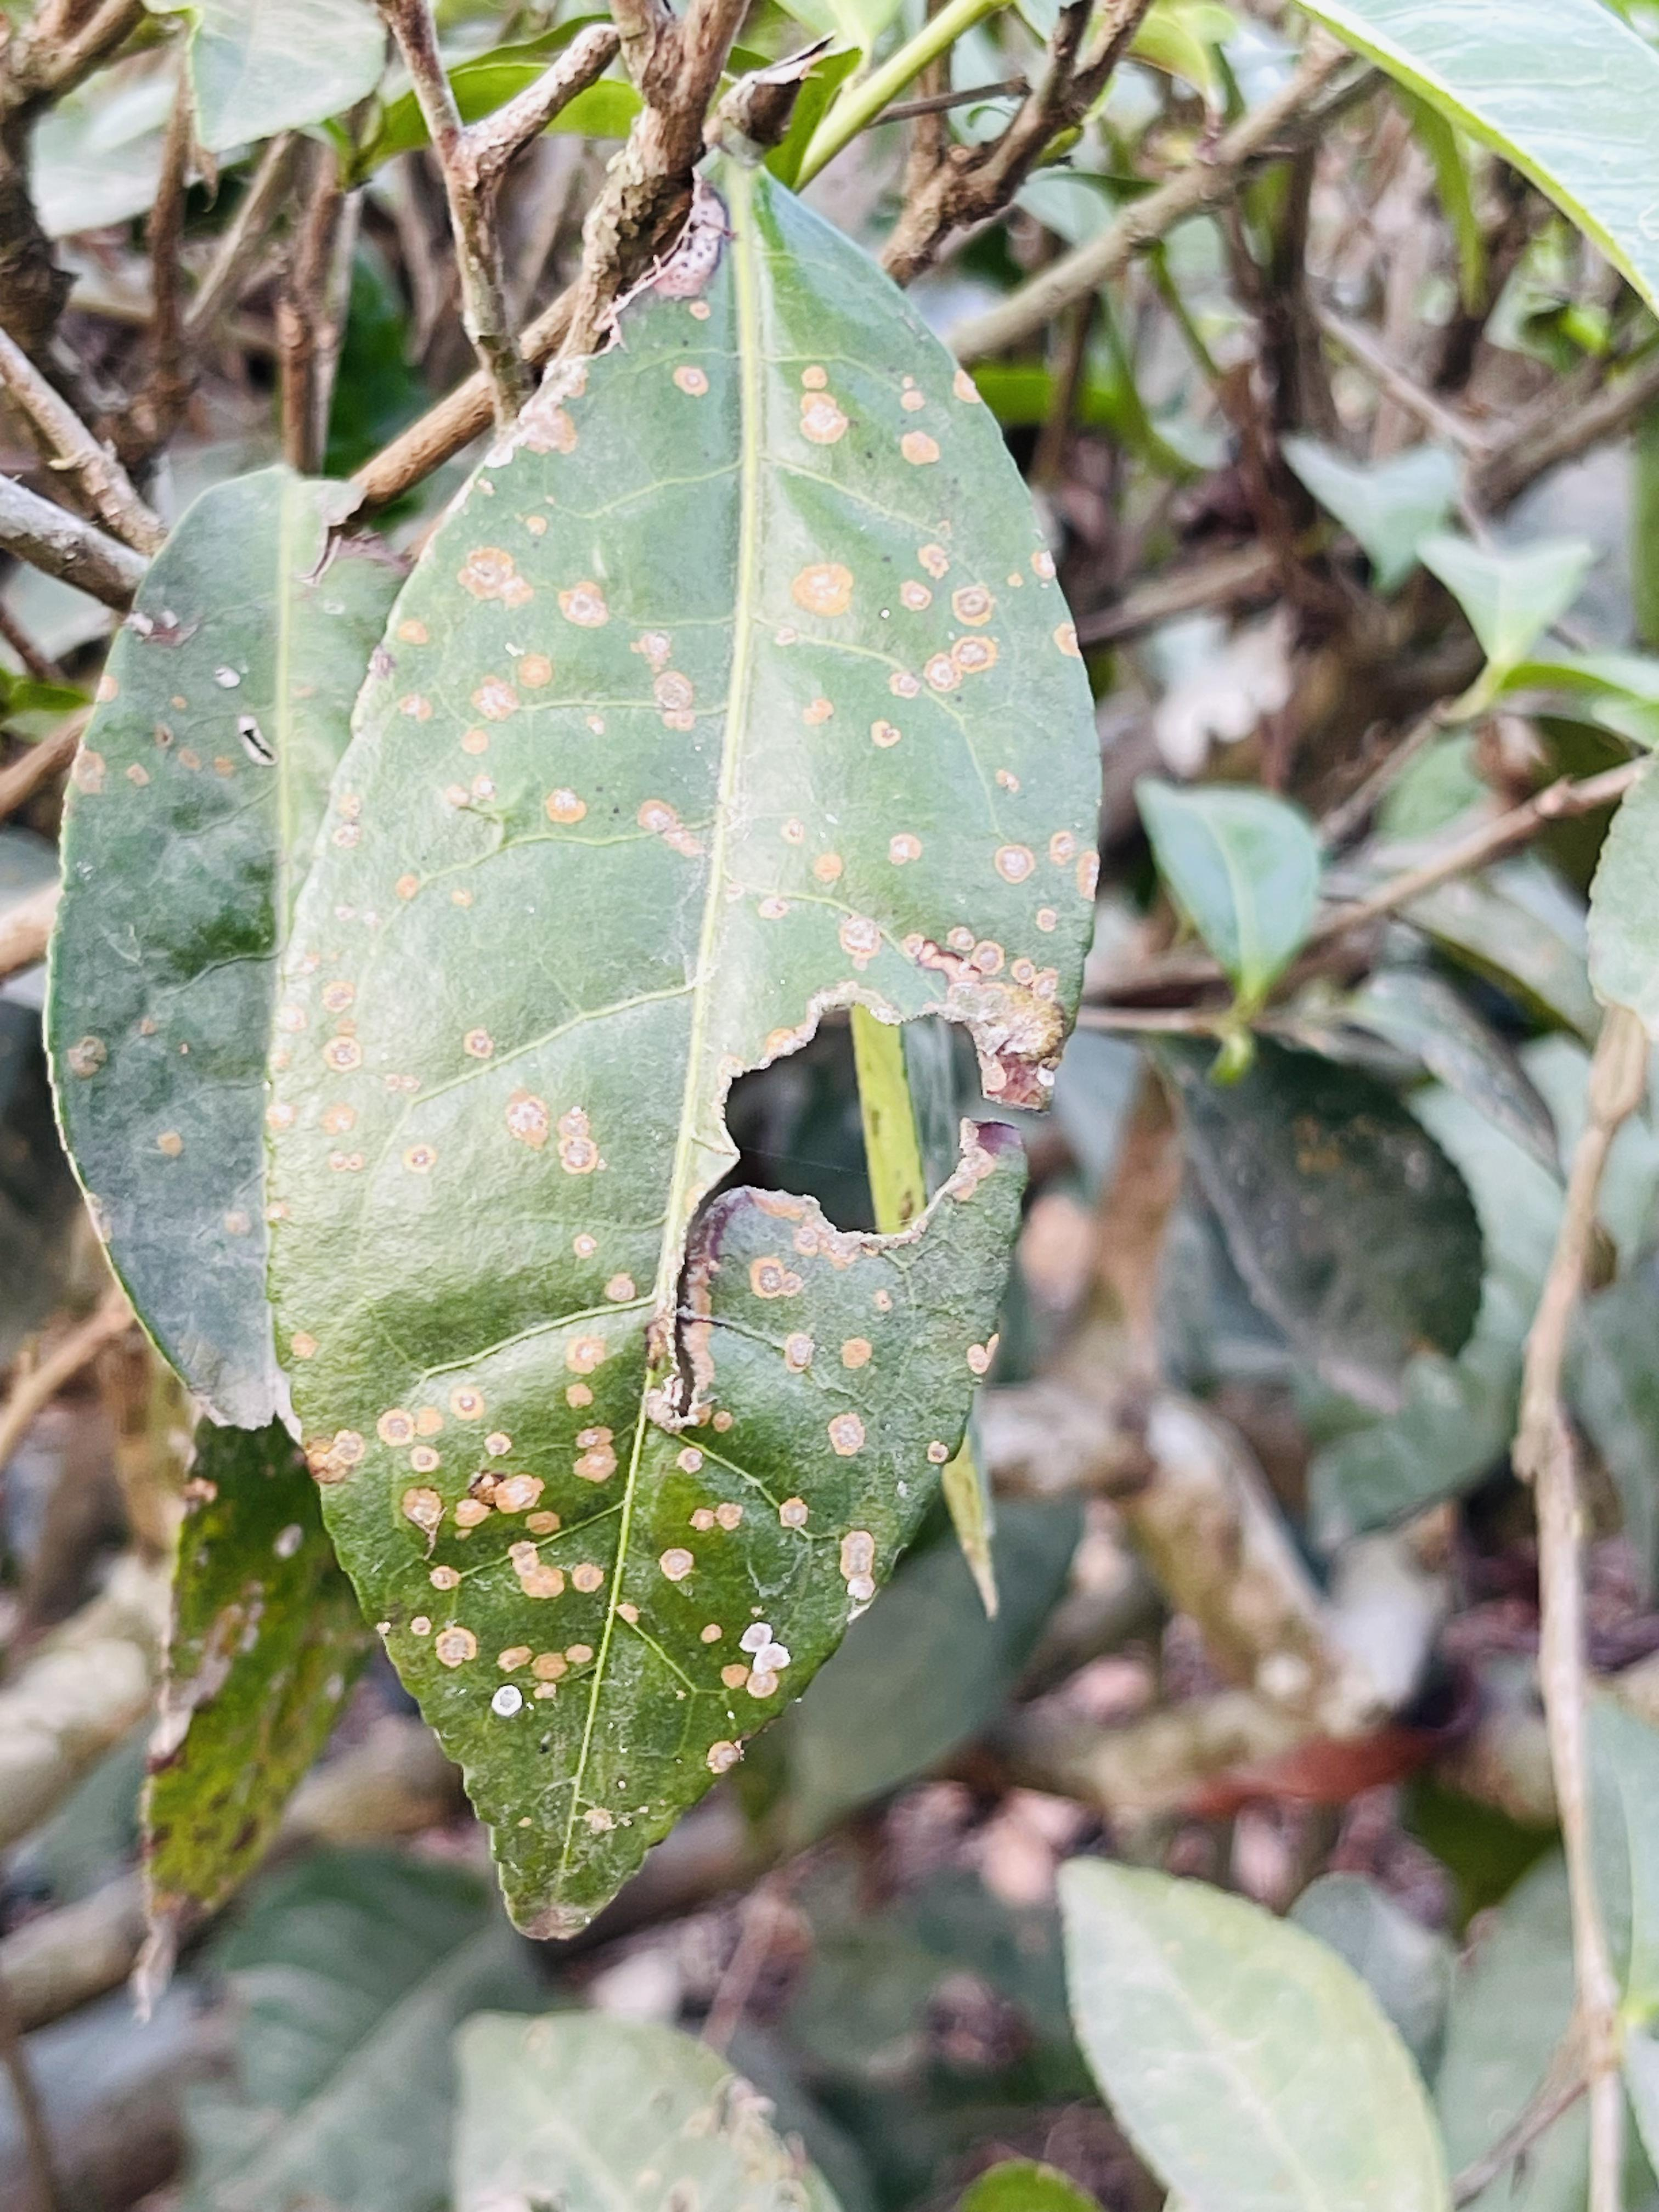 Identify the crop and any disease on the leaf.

tea, red rust
